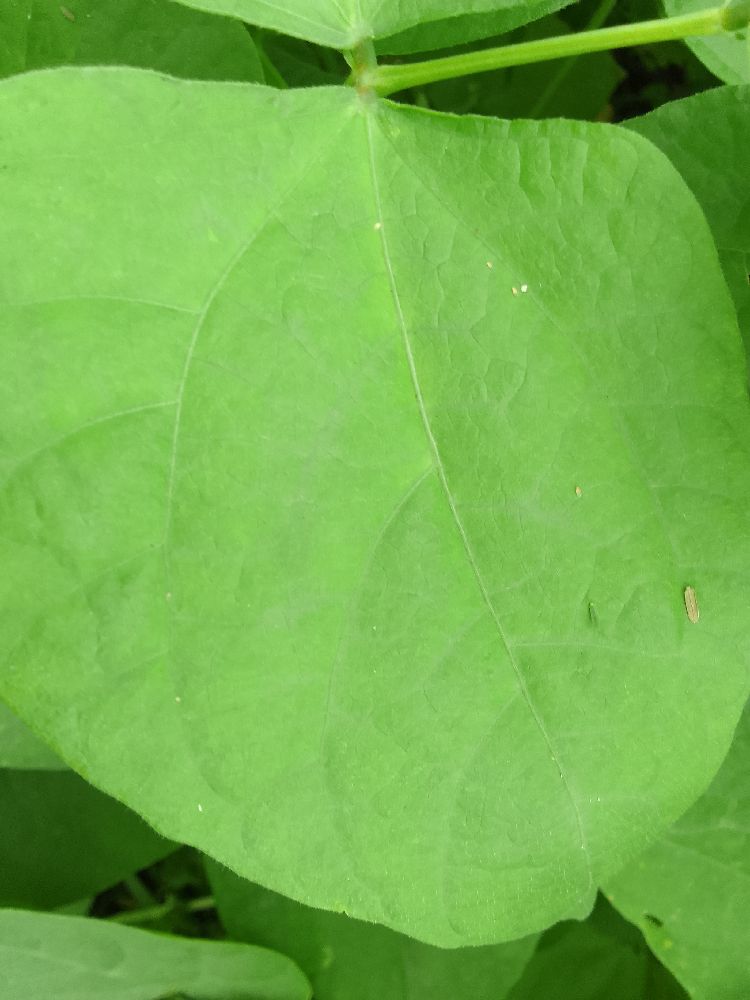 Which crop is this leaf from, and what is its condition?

common bean, healthy
